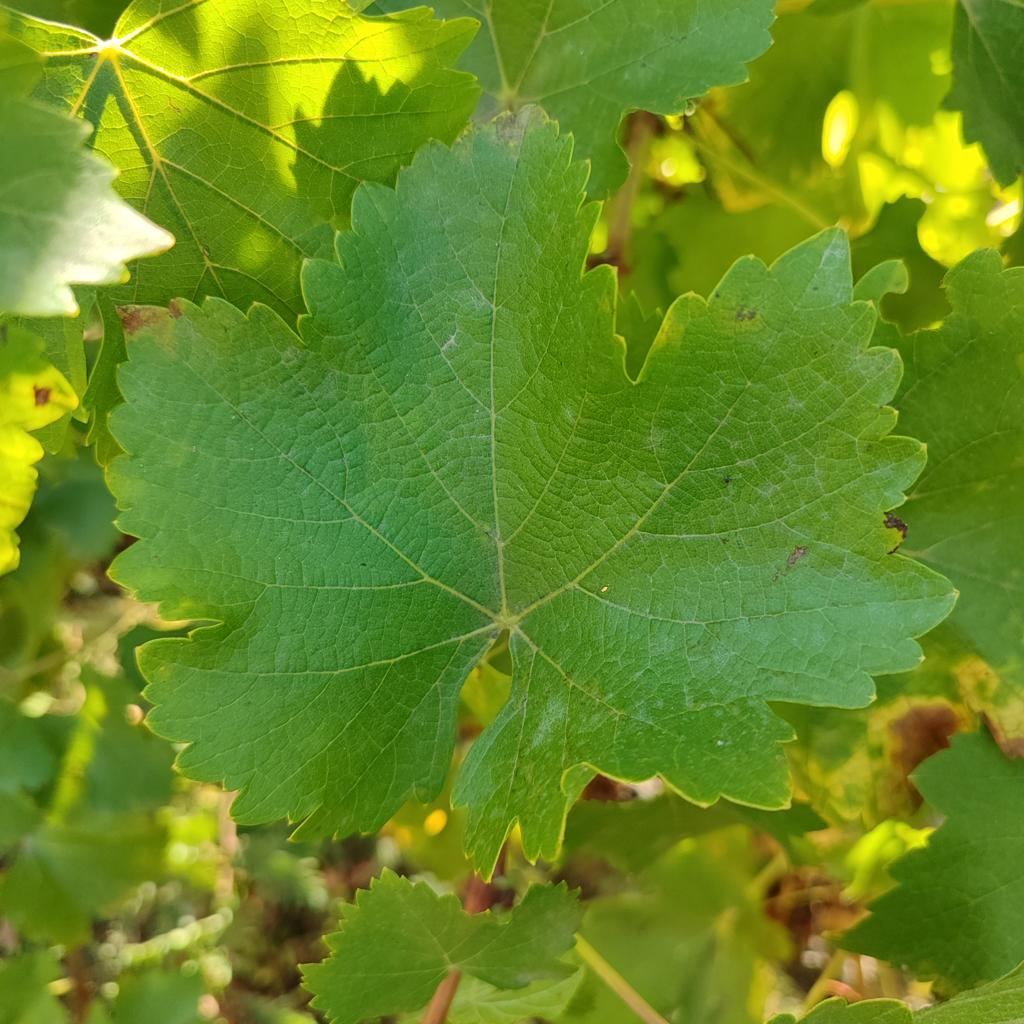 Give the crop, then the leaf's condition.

grapevine, powdery mildew
